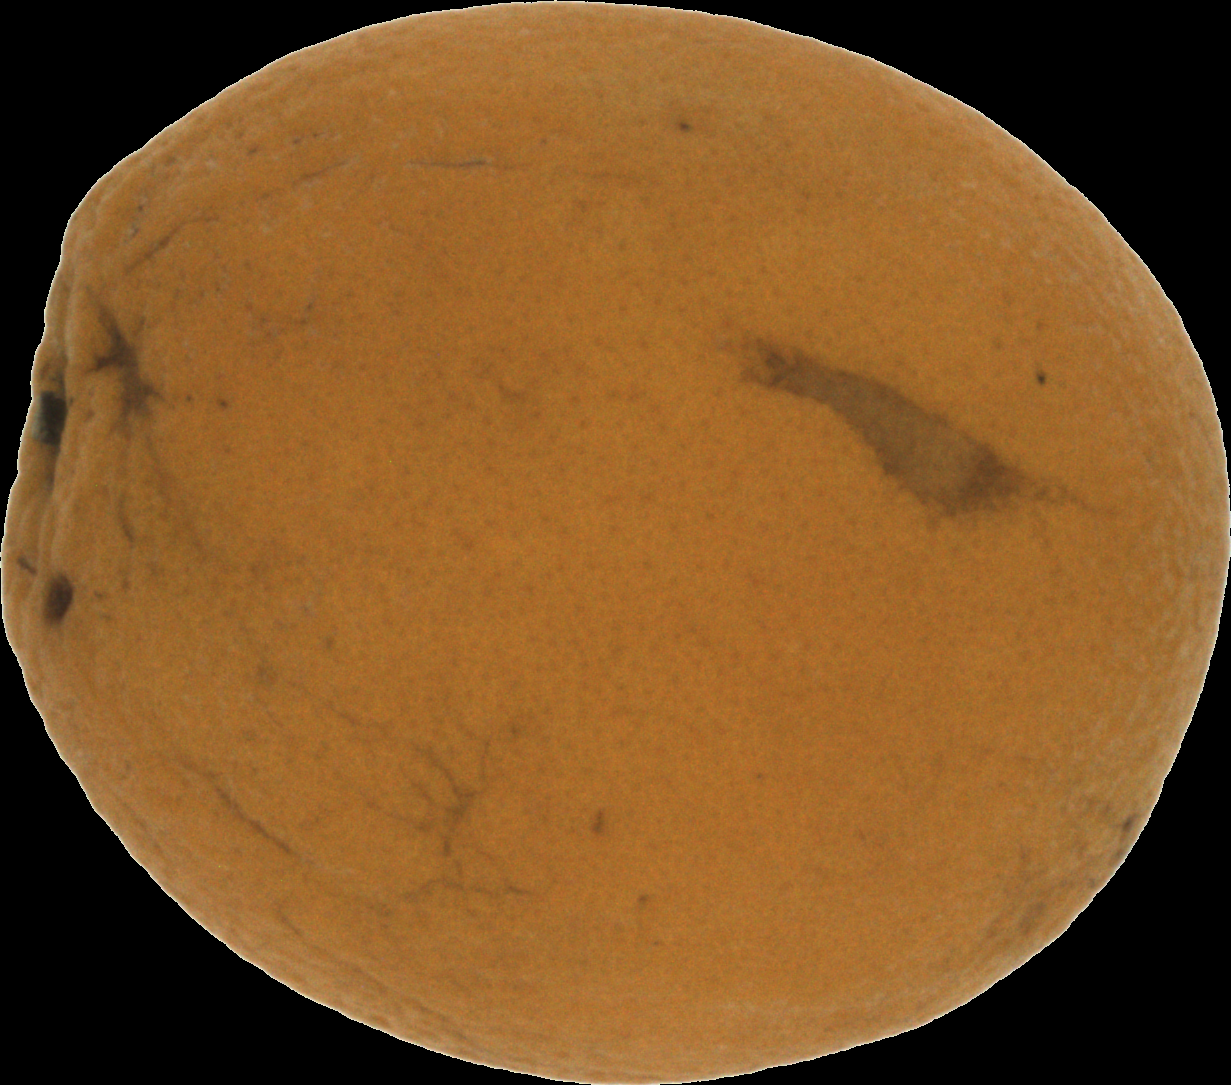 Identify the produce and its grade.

orange, bad
